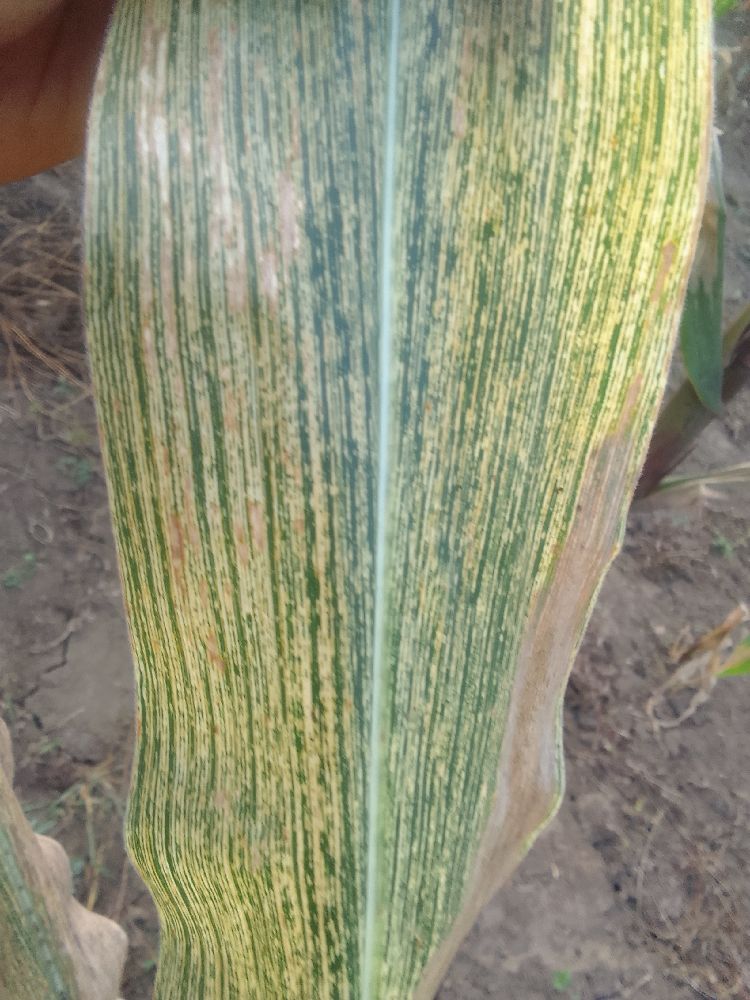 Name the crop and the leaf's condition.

maize, maize streak virus
